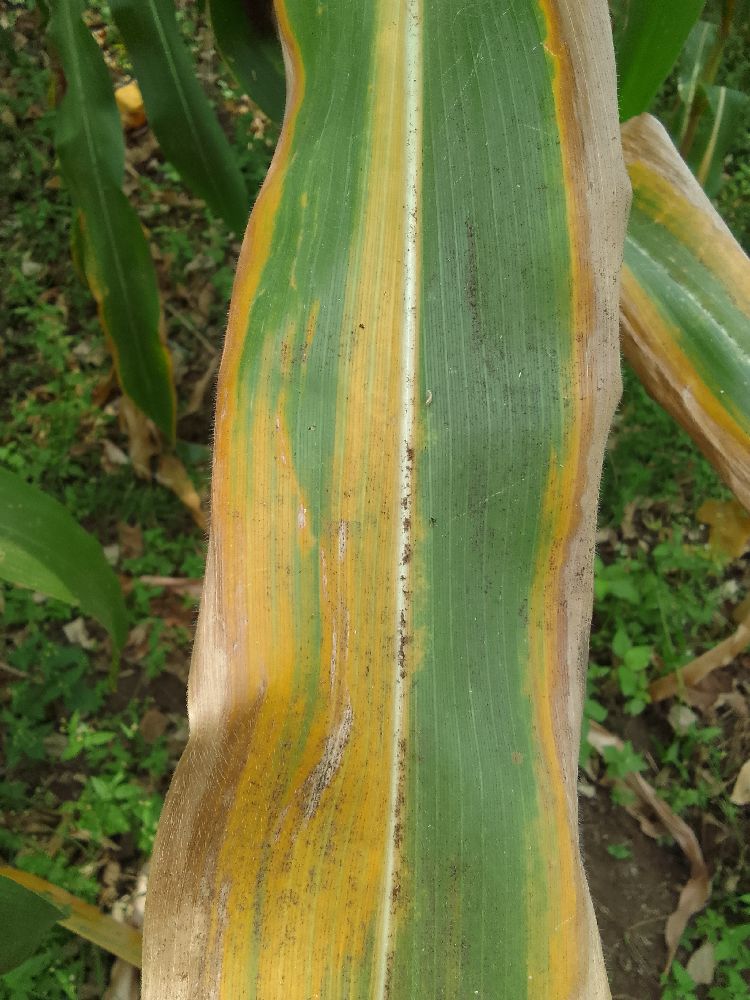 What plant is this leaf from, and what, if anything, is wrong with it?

maize, maize lethal necrosis
